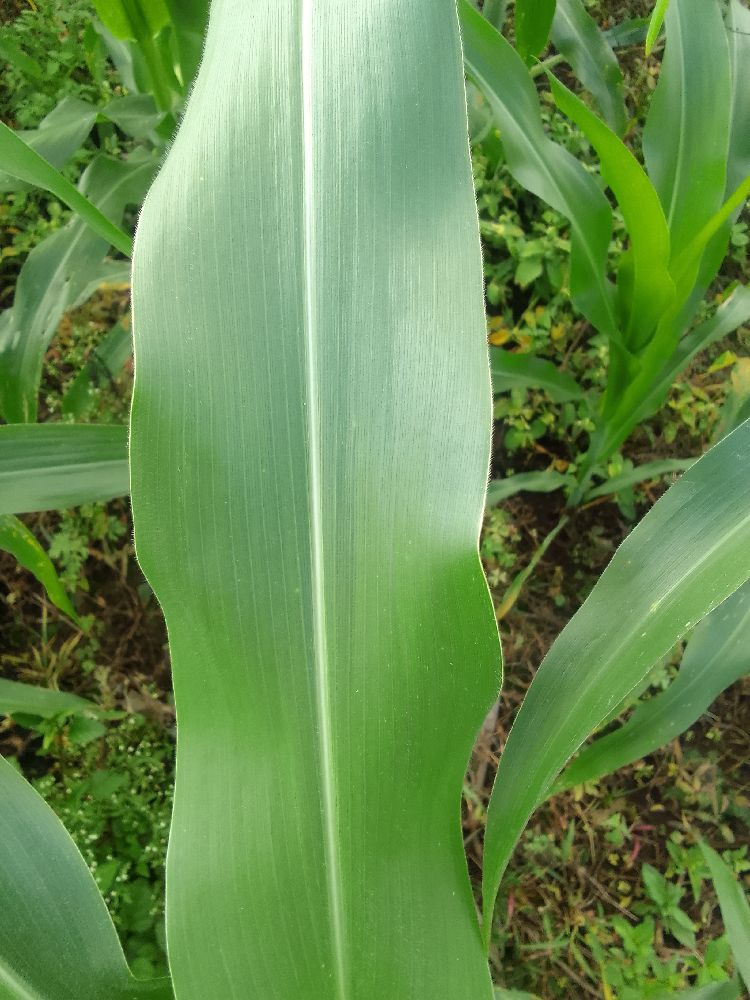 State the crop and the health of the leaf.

maize, healthy
